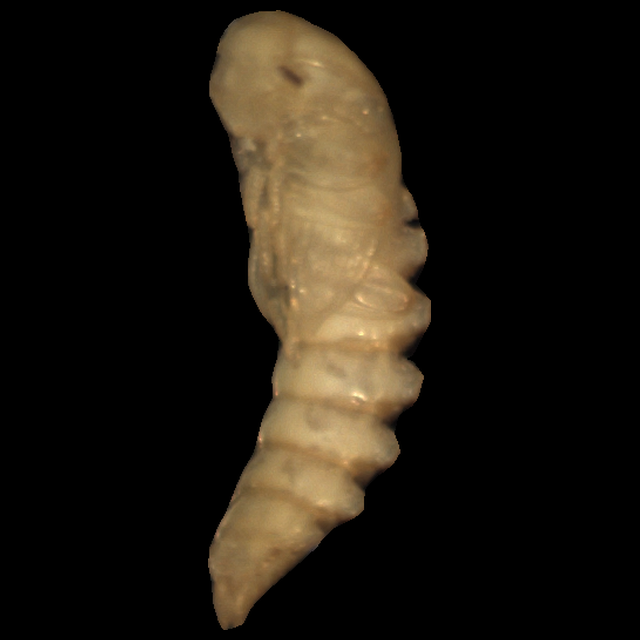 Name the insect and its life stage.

mealworm pupa
